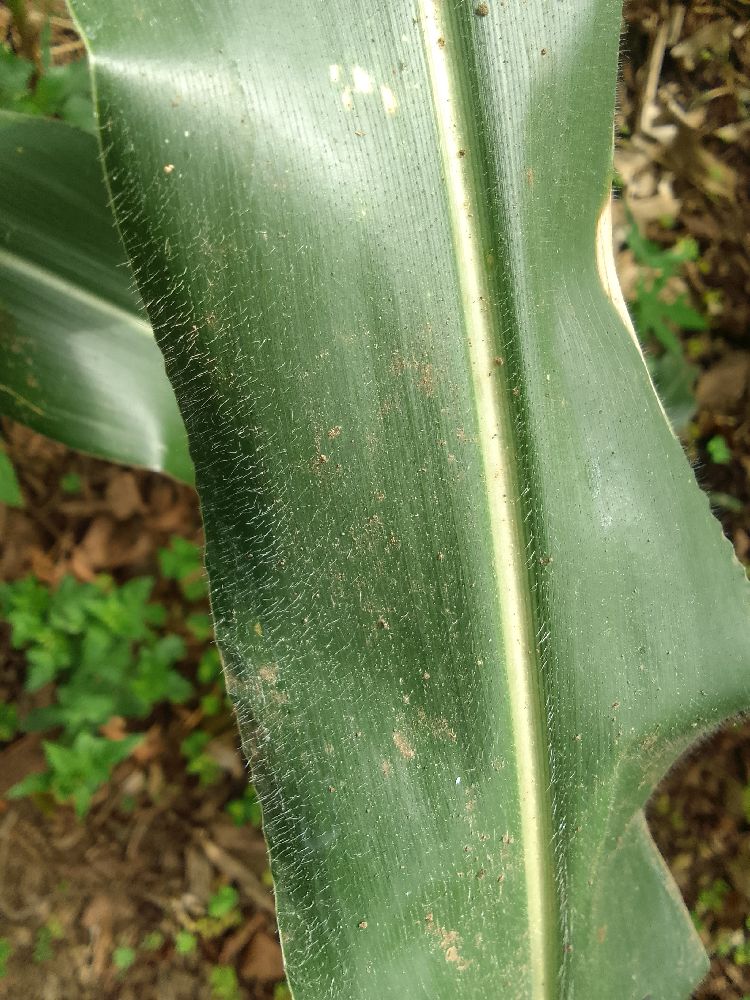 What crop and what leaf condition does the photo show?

maize, healthy
